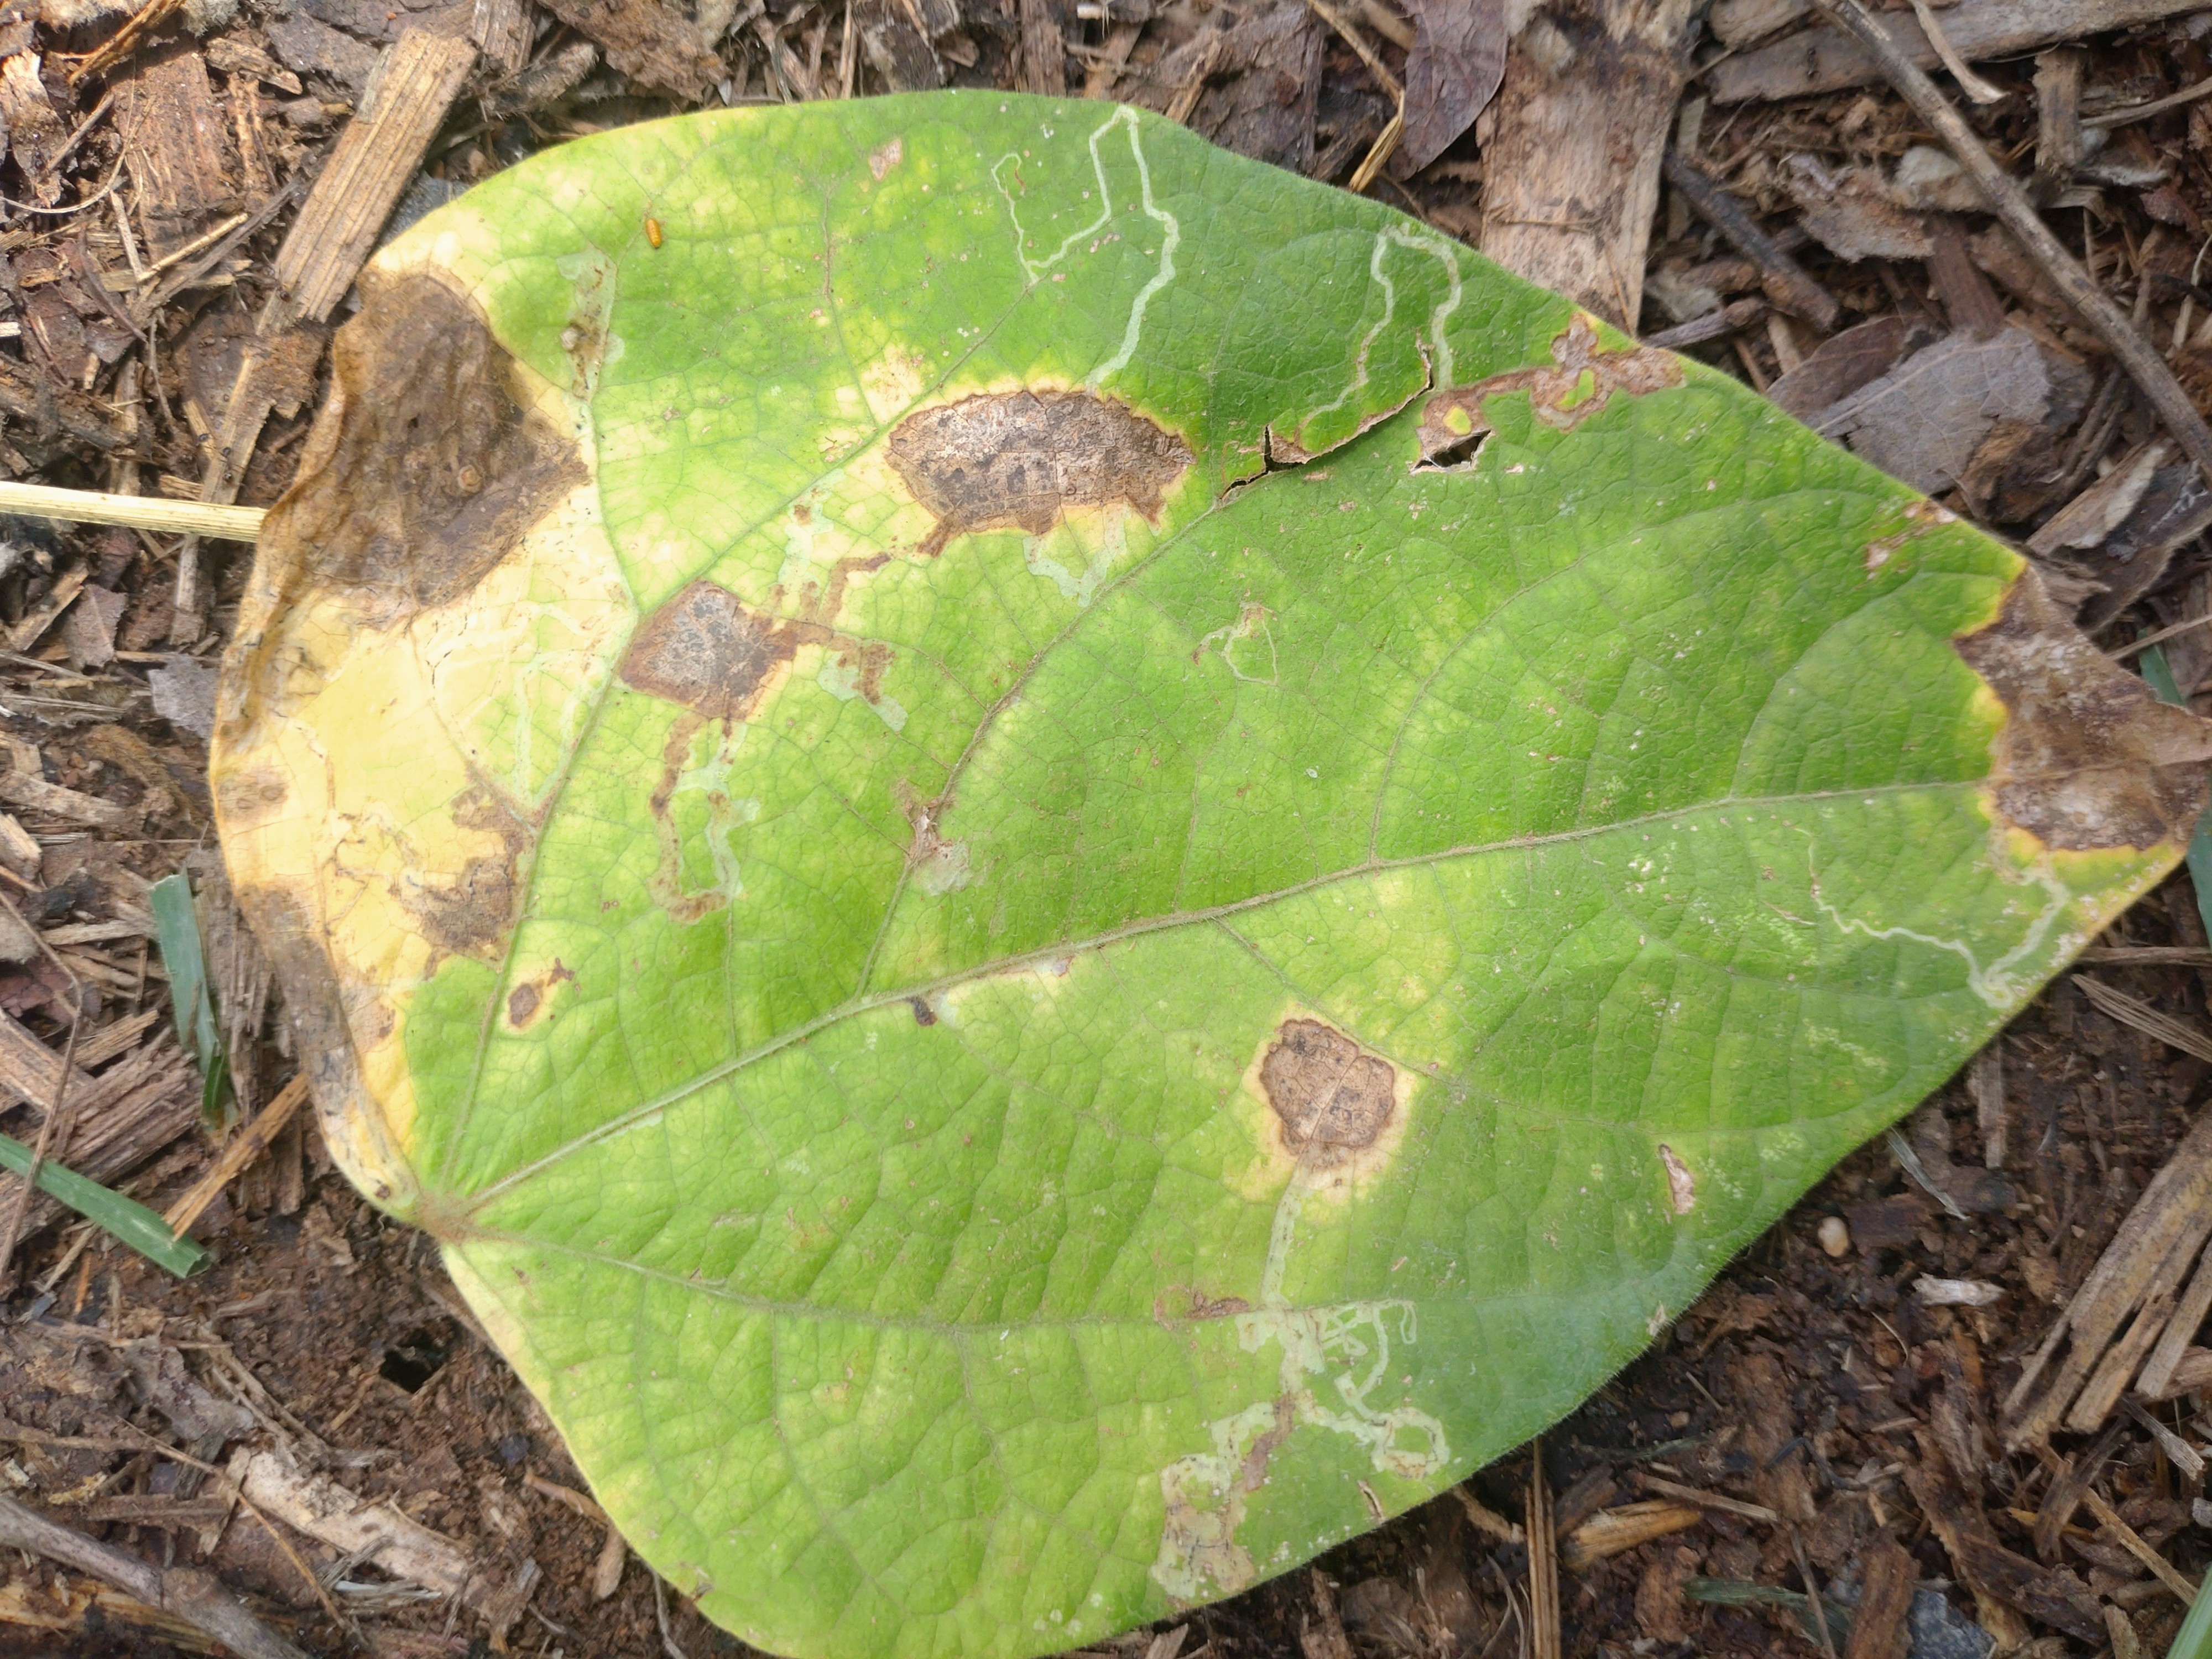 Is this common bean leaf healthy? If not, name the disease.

anthracnose
